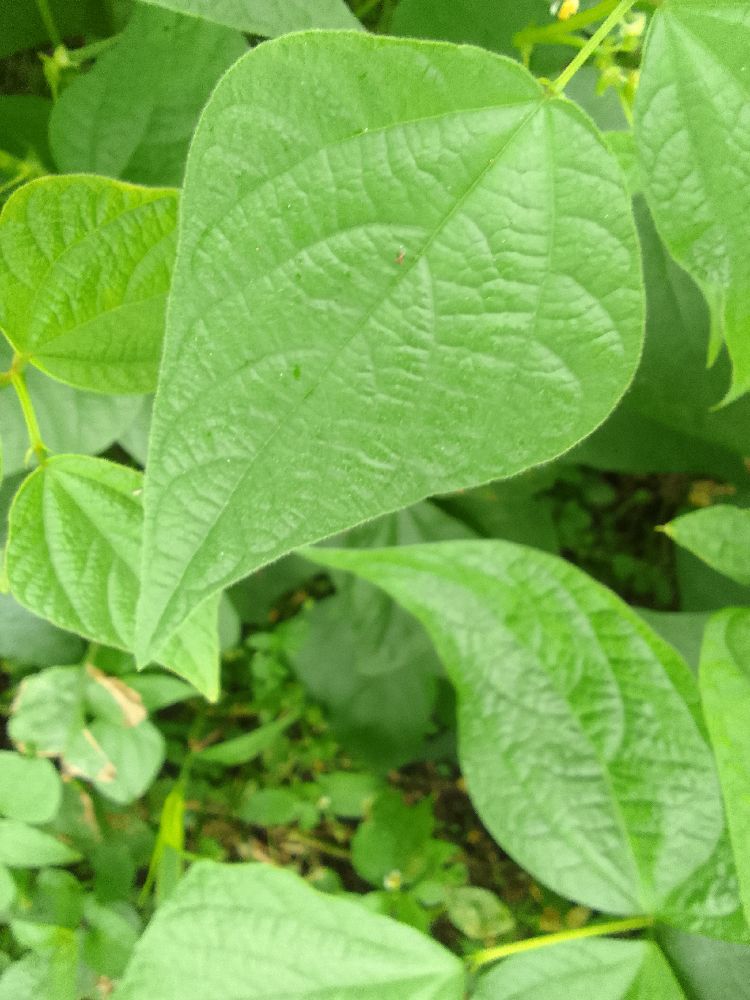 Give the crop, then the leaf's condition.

common bean, healthy
